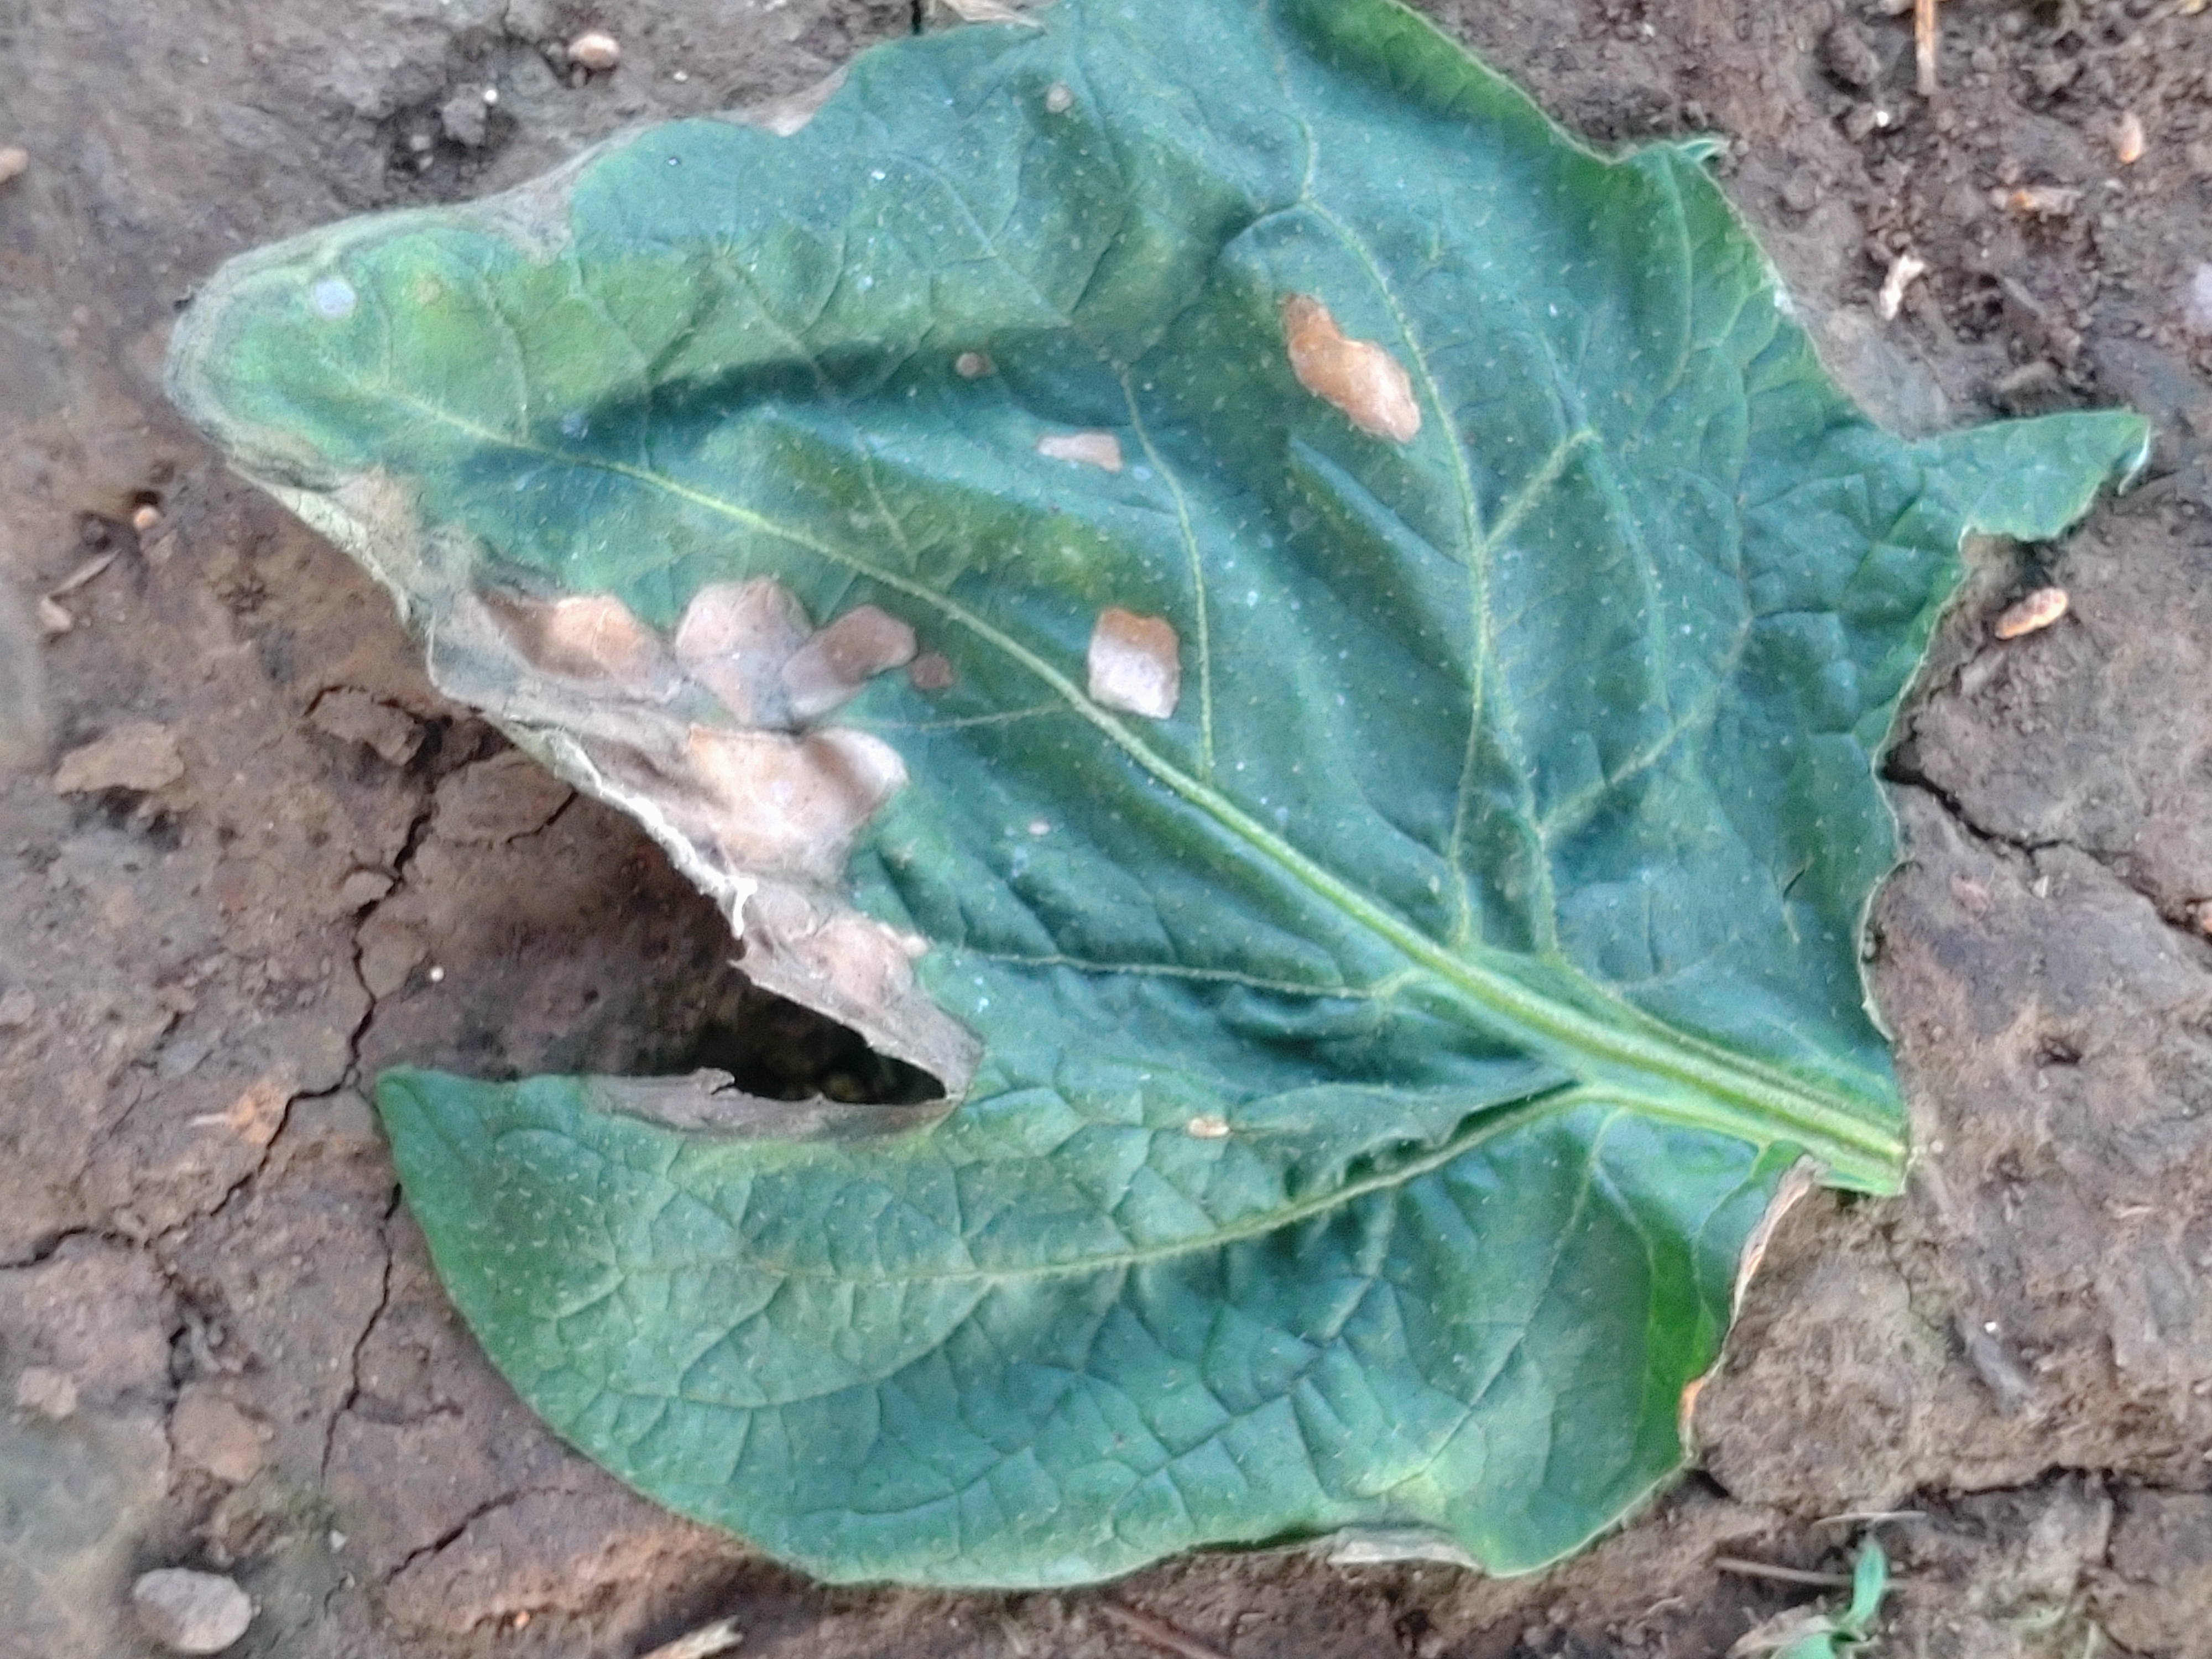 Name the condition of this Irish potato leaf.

early blight
